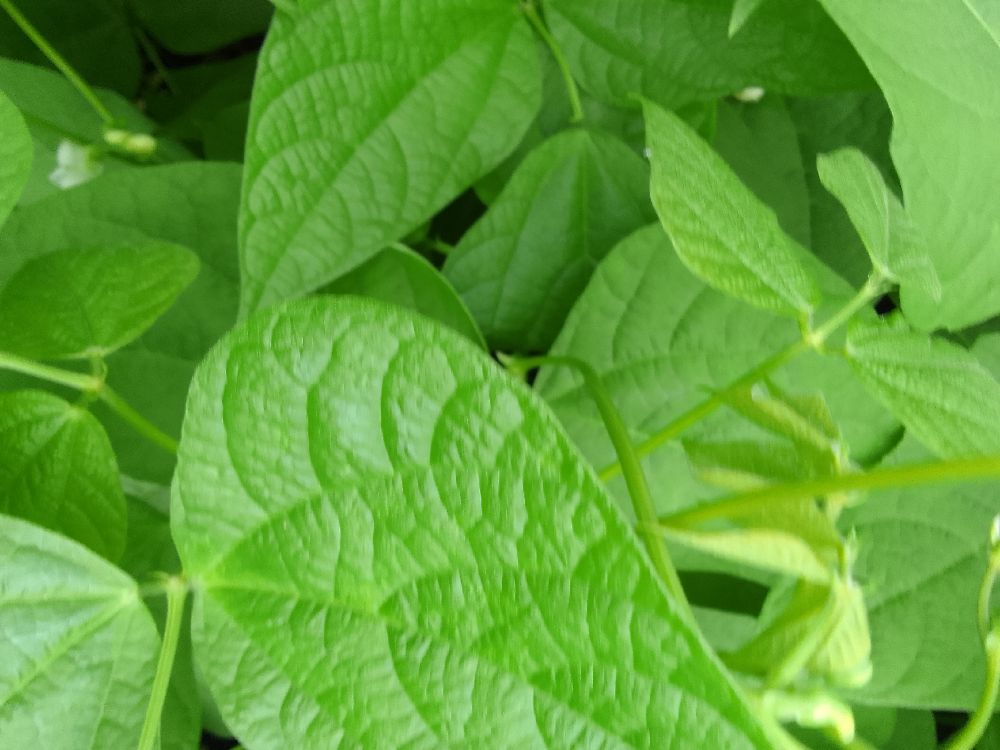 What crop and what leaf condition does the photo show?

common bean, healthy
